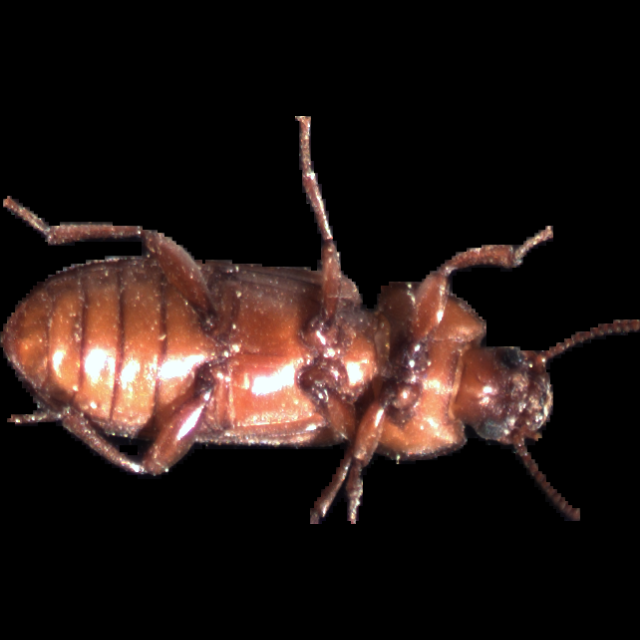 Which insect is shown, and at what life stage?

mealworm beetle
